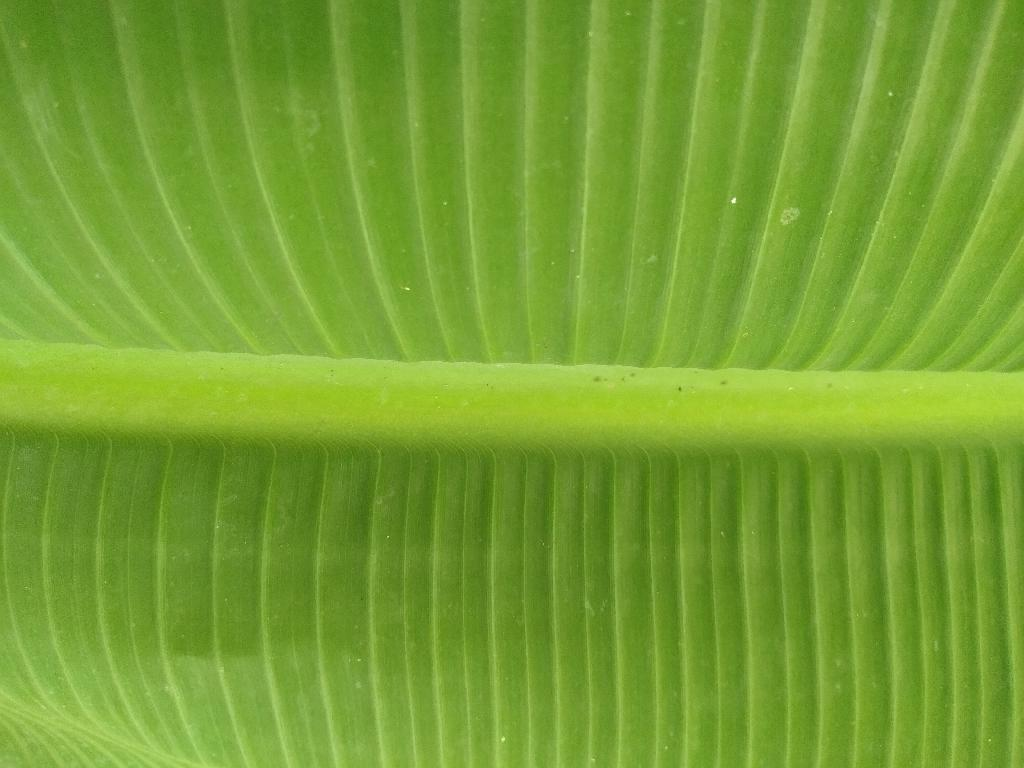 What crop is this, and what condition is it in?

banana, healthy
